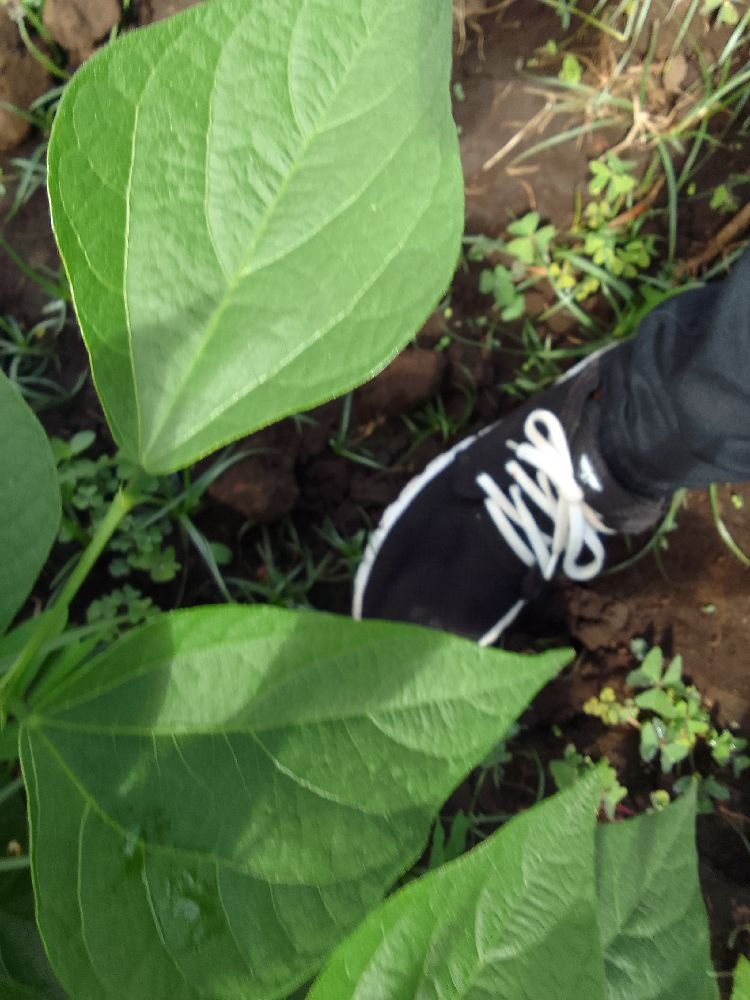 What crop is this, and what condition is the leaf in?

common bean, healthy
